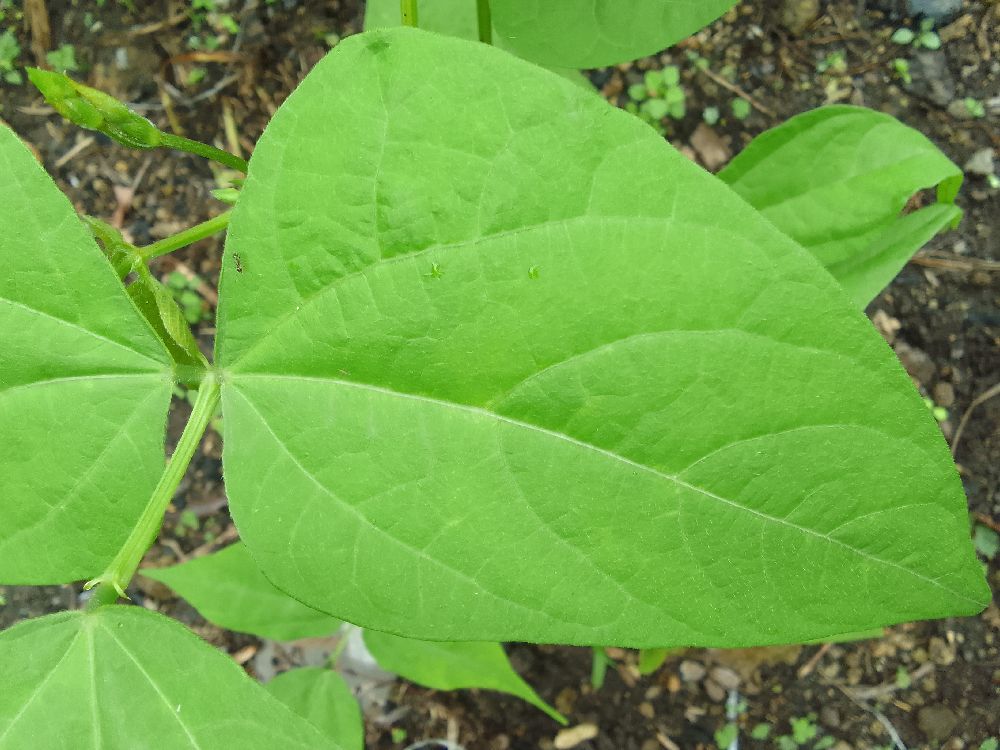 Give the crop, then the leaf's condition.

common bean, healthy
